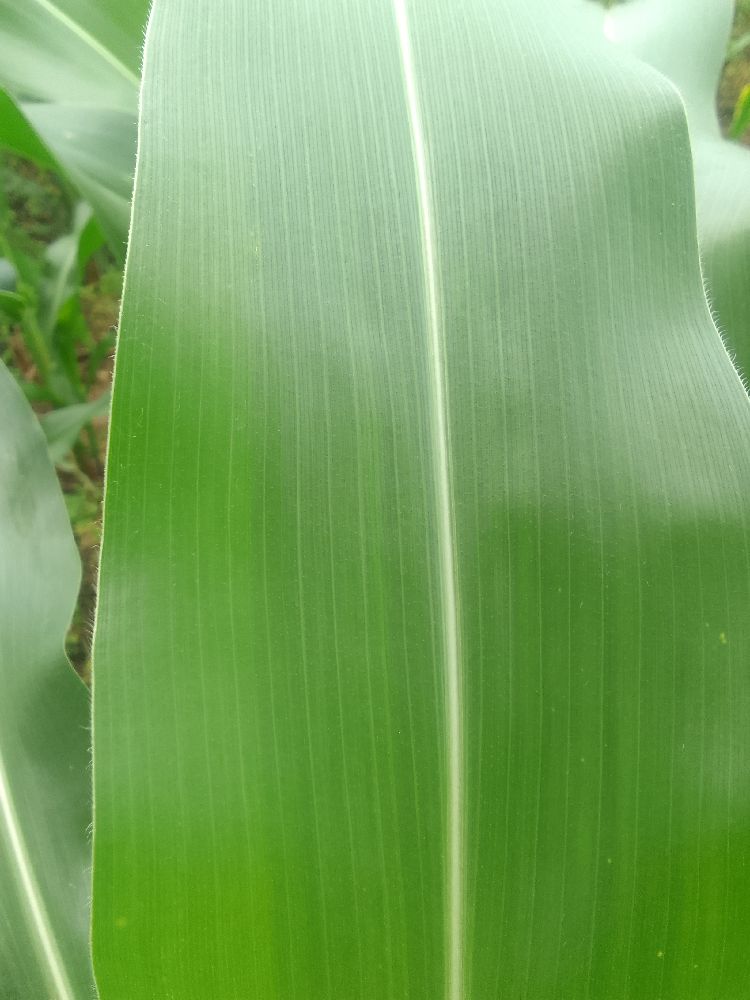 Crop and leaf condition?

maize, healthy
